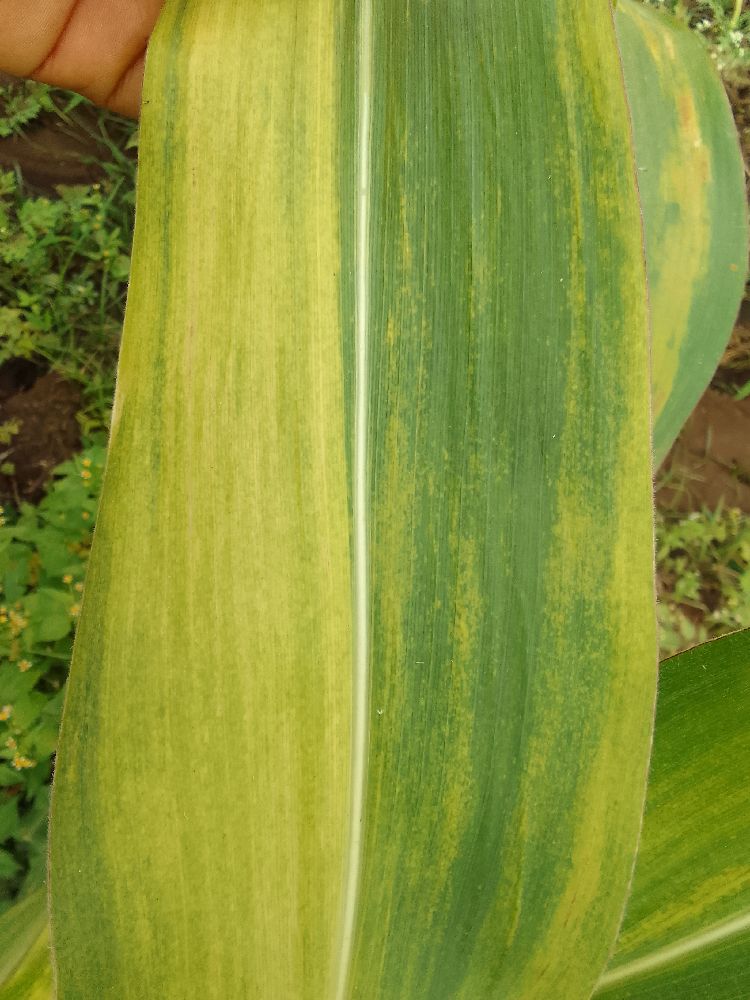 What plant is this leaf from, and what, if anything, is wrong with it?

maize, maize lethal necrosis
